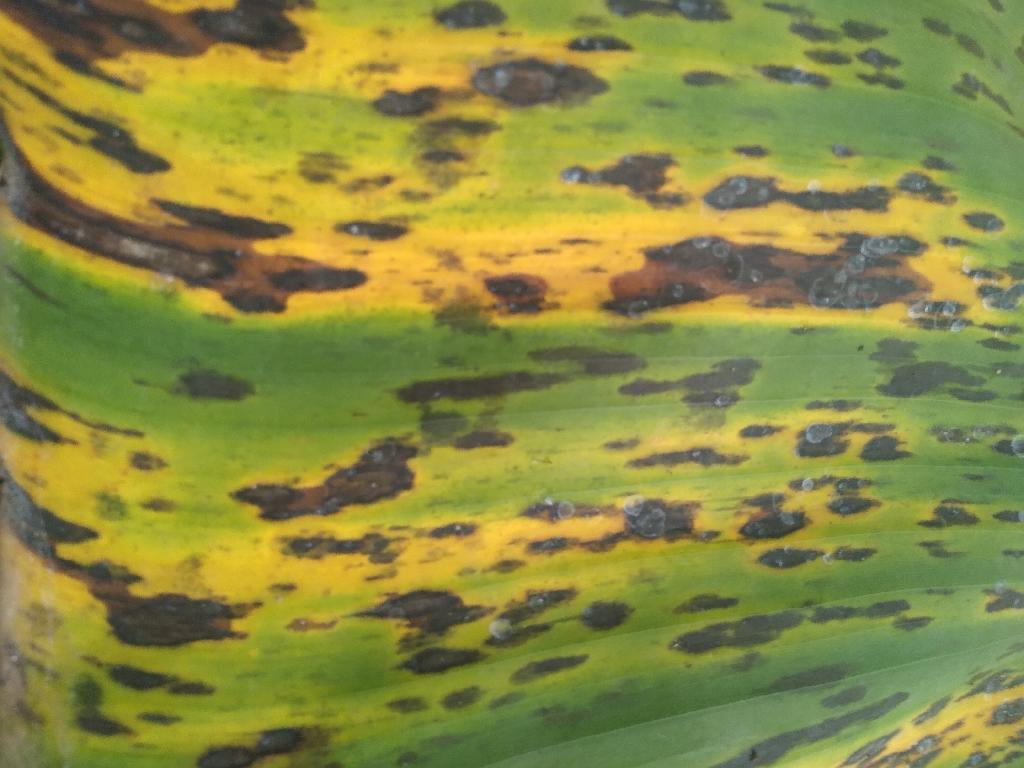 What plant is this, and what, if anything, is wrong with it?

banana, black sigatoka
